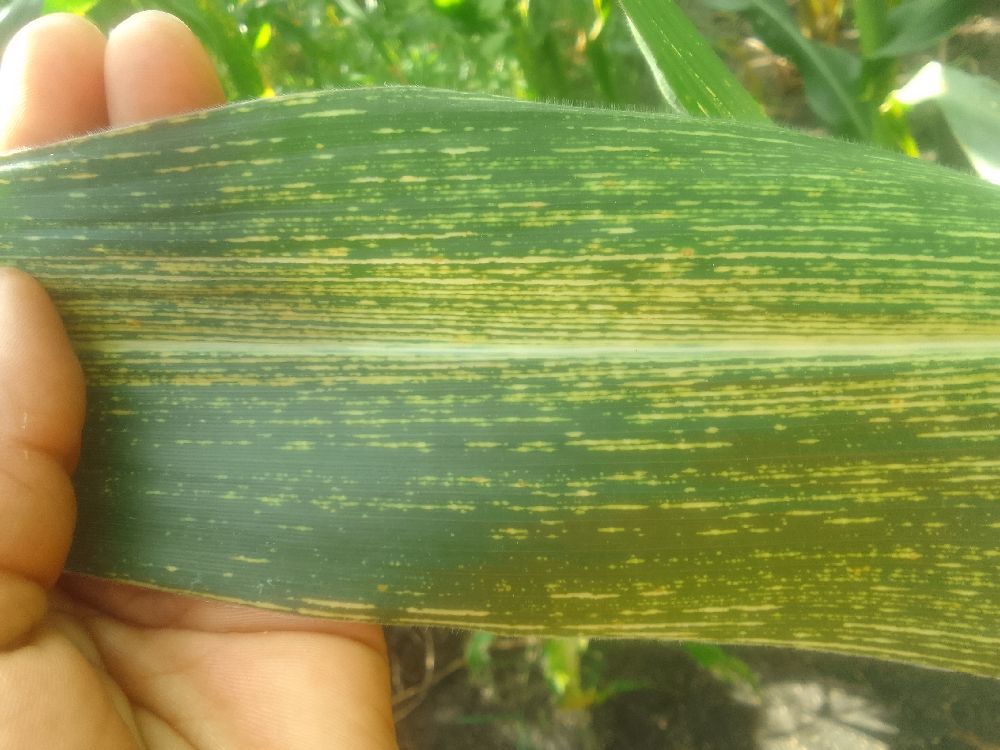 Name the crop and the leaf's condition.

maize, maize streak virus
